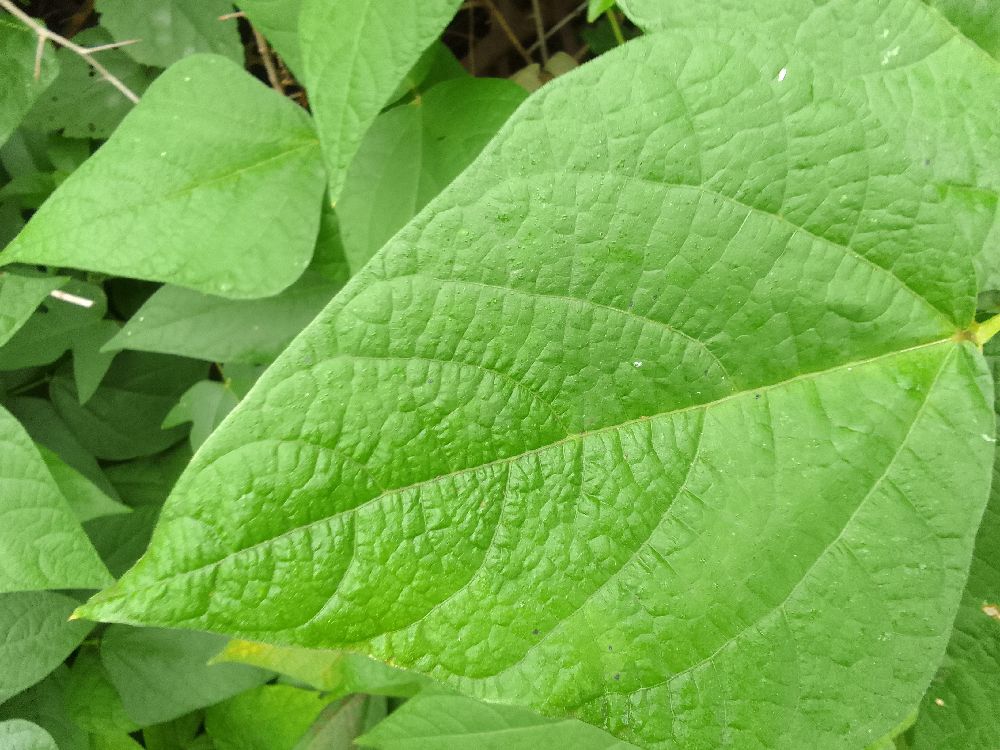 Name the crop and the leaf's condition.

common bean, healthy
